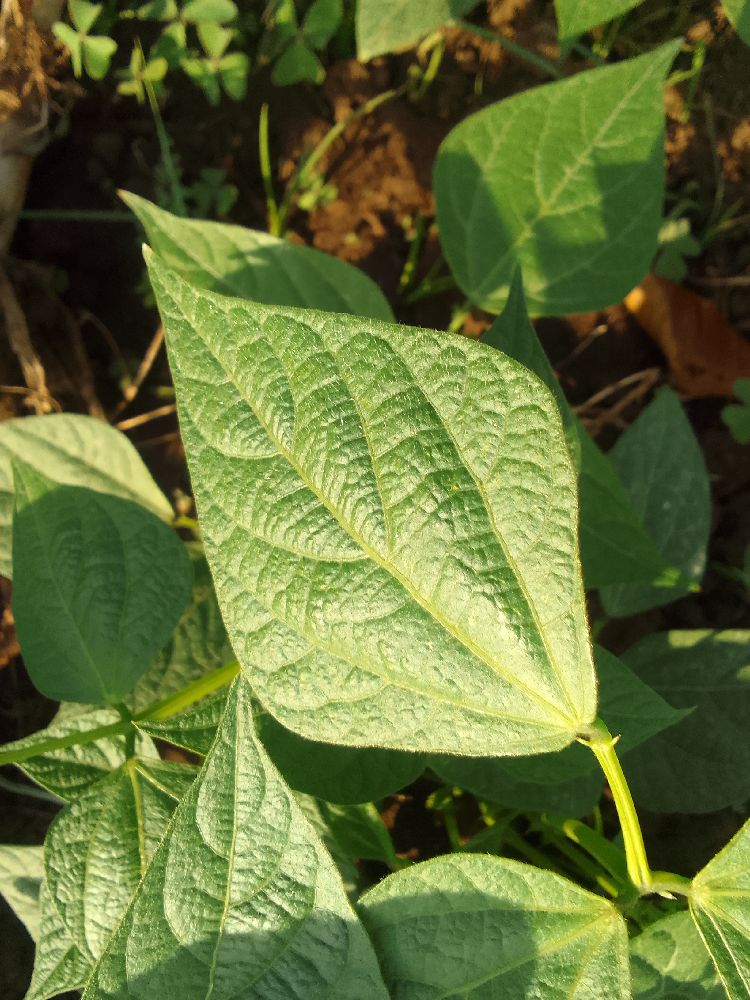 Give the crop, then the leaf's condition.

common bean, healthy
